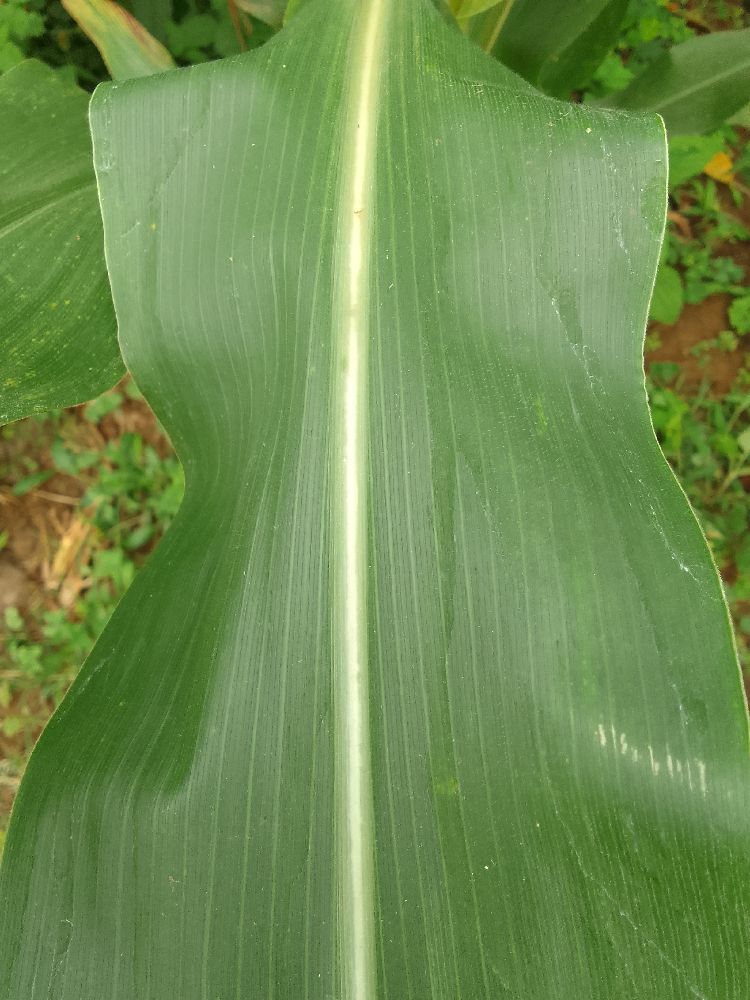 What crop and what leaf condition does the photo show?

maize, healthy
